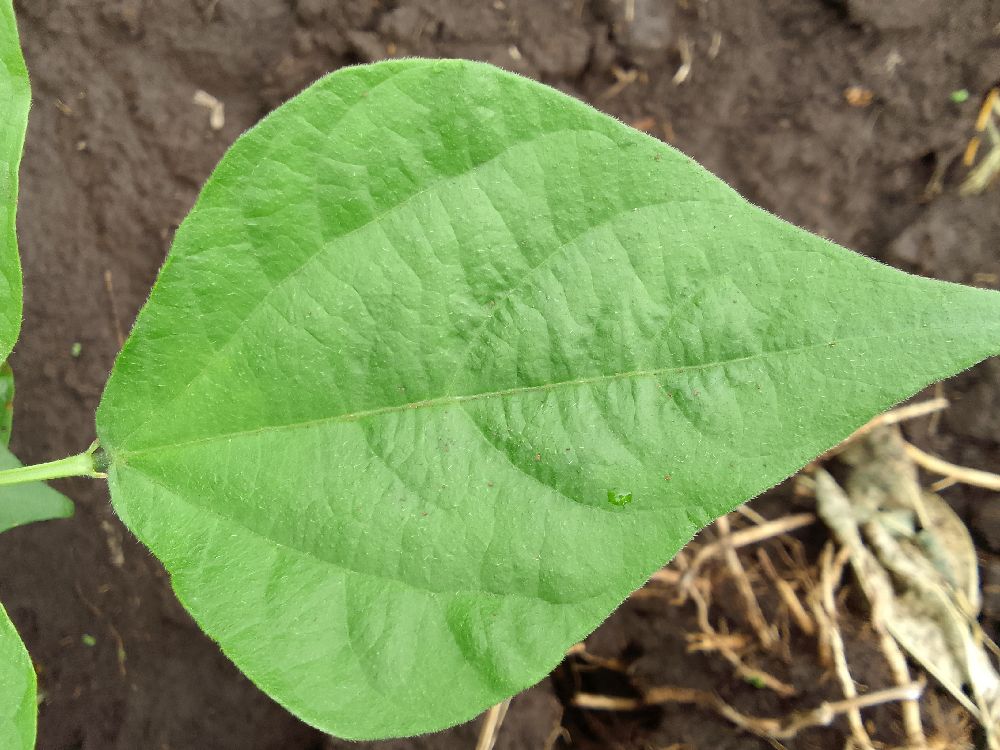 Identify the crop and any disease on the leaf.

common bean, healthy
